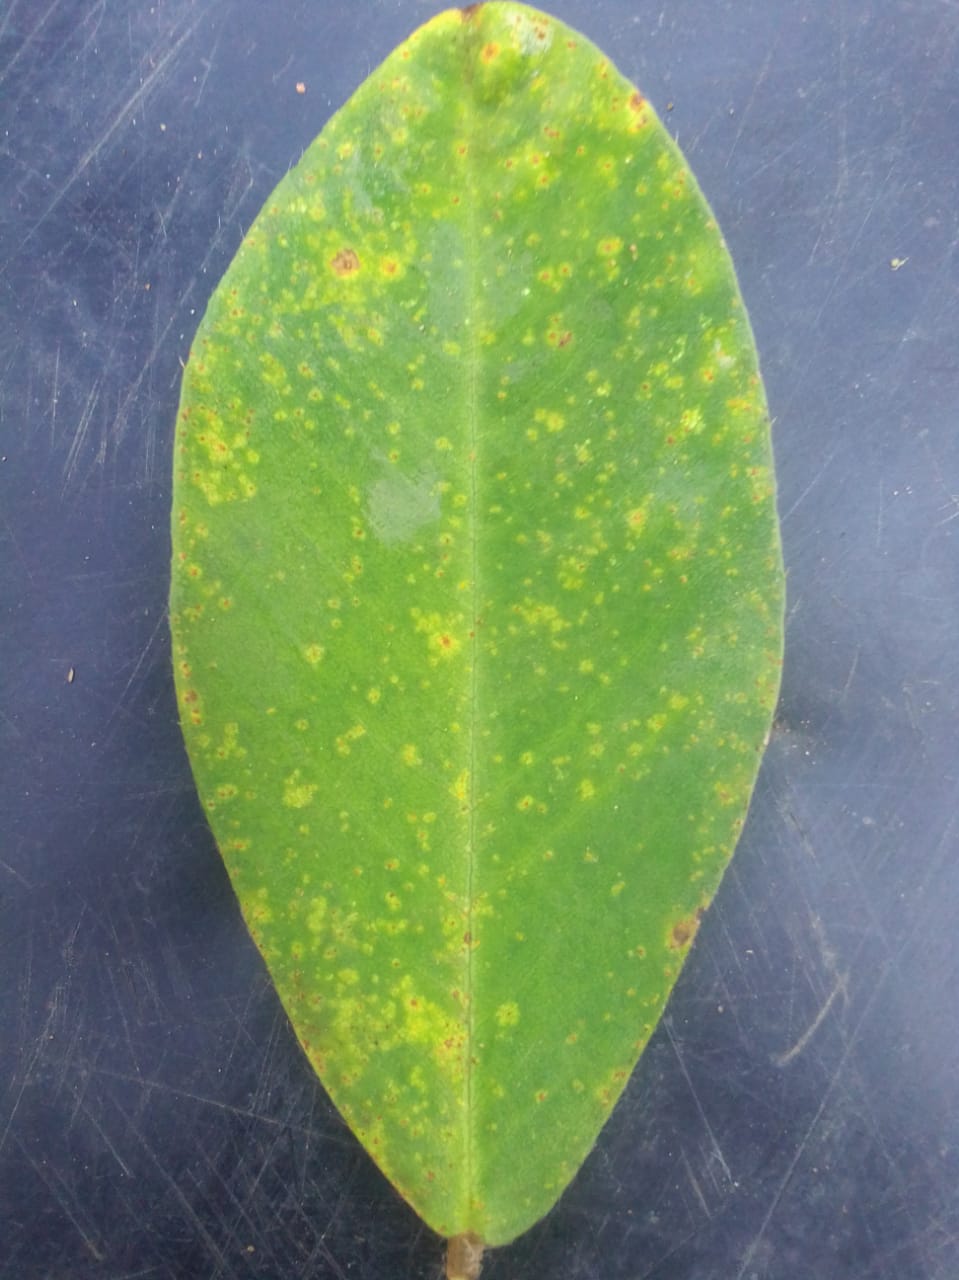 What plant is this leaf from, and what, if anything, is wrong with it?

peanut, passalora arachidicola
